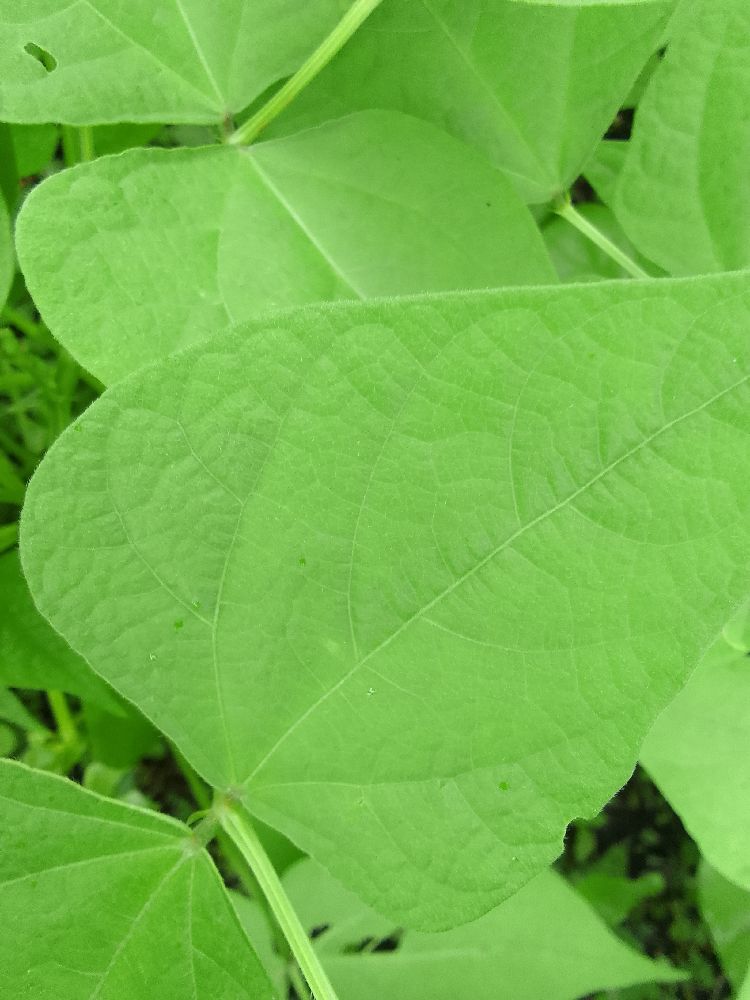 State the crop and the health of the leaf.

common bean, healthy
